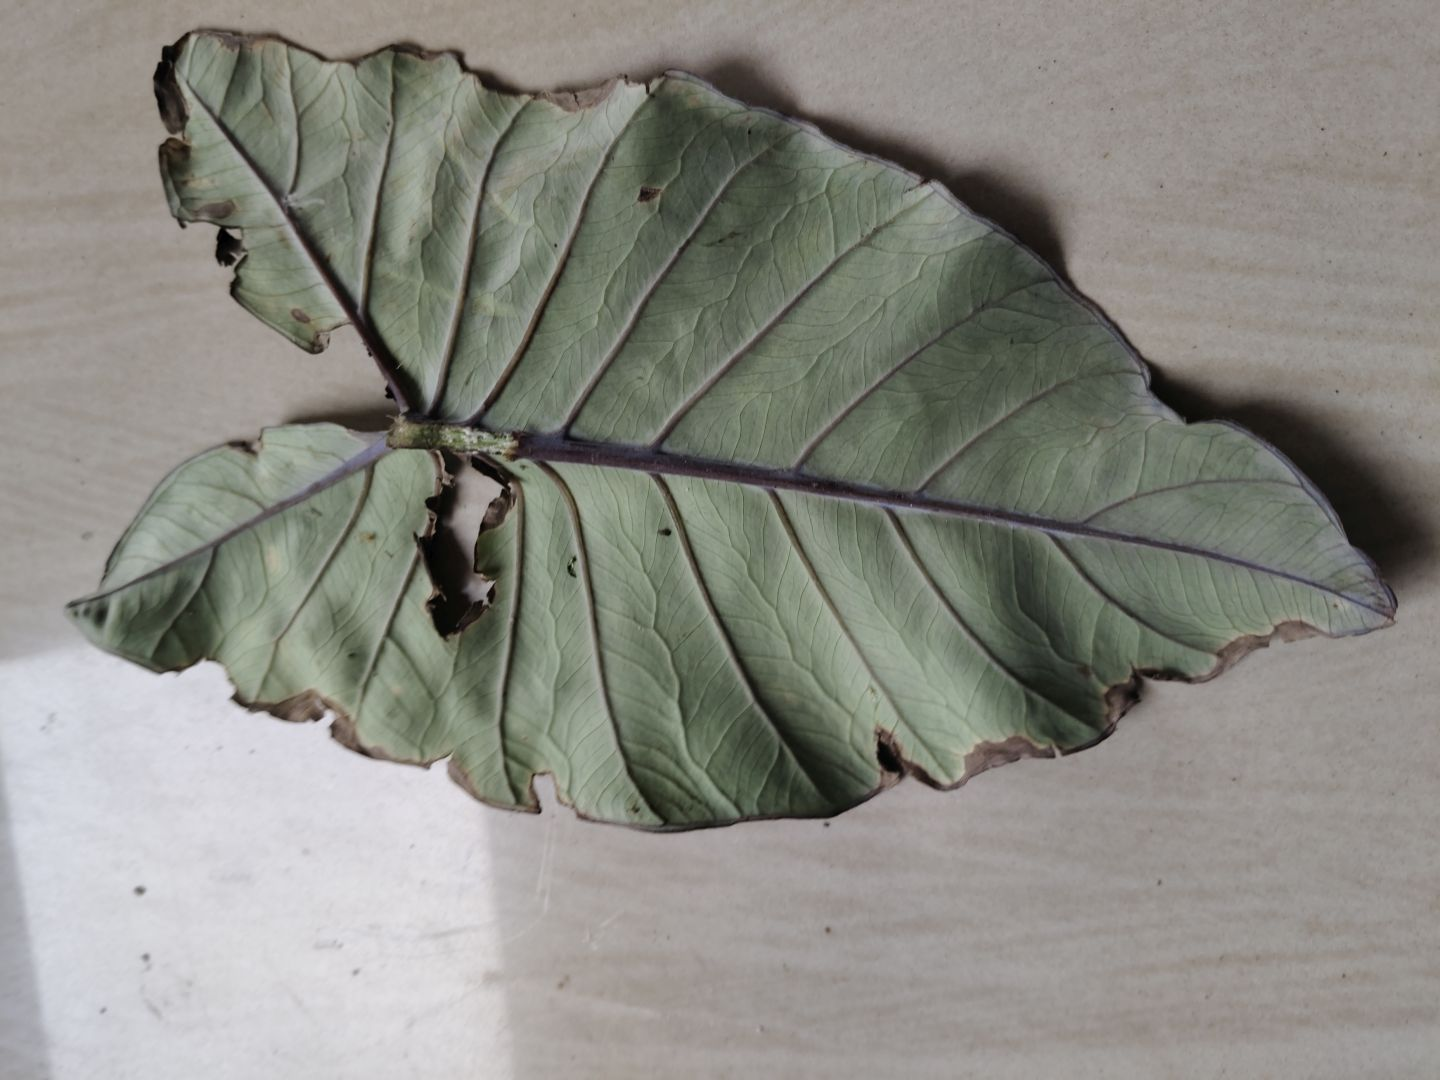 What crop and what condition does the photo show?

taro, leaf blight
